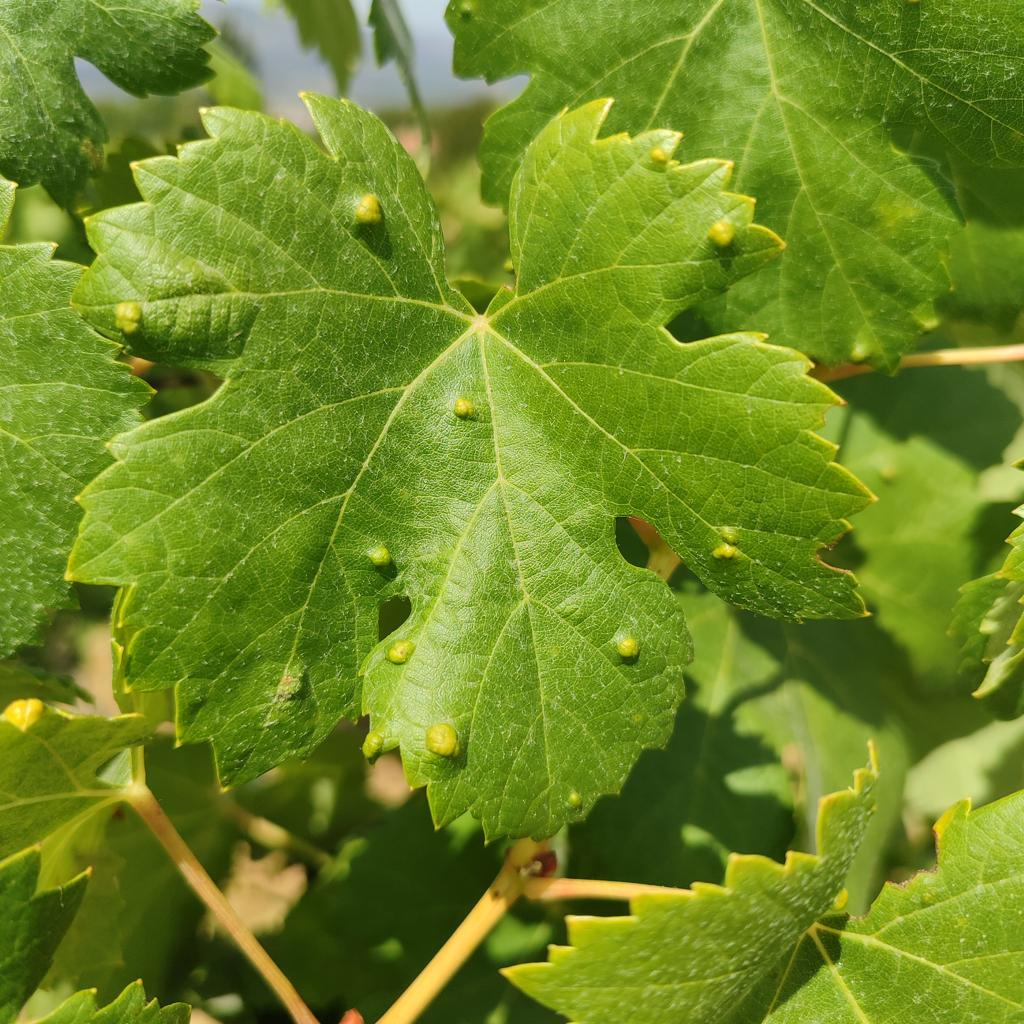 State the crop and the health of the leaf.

grapevine, erineum mite
